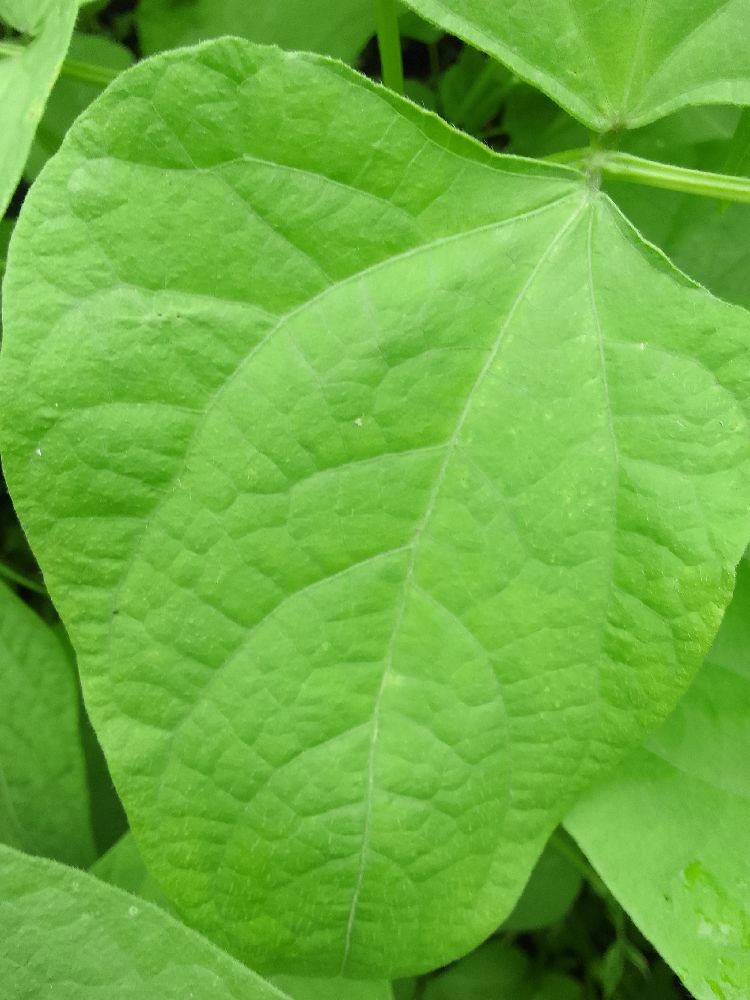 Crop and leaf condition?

common bean, healthy
